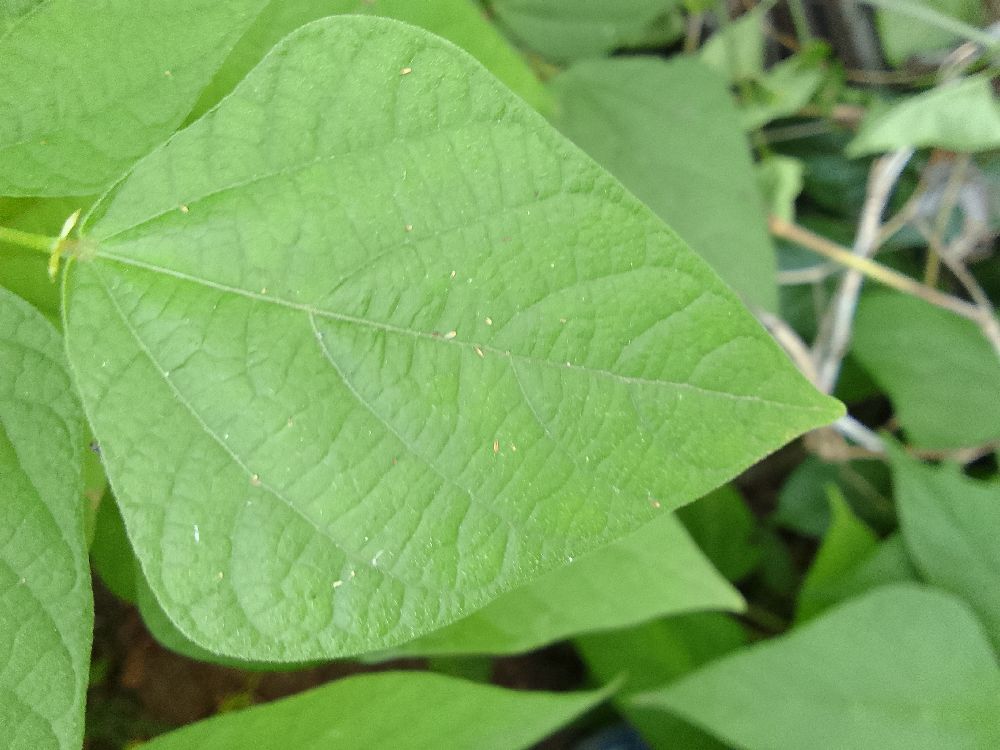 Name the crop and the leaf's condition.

common bean, healthy
